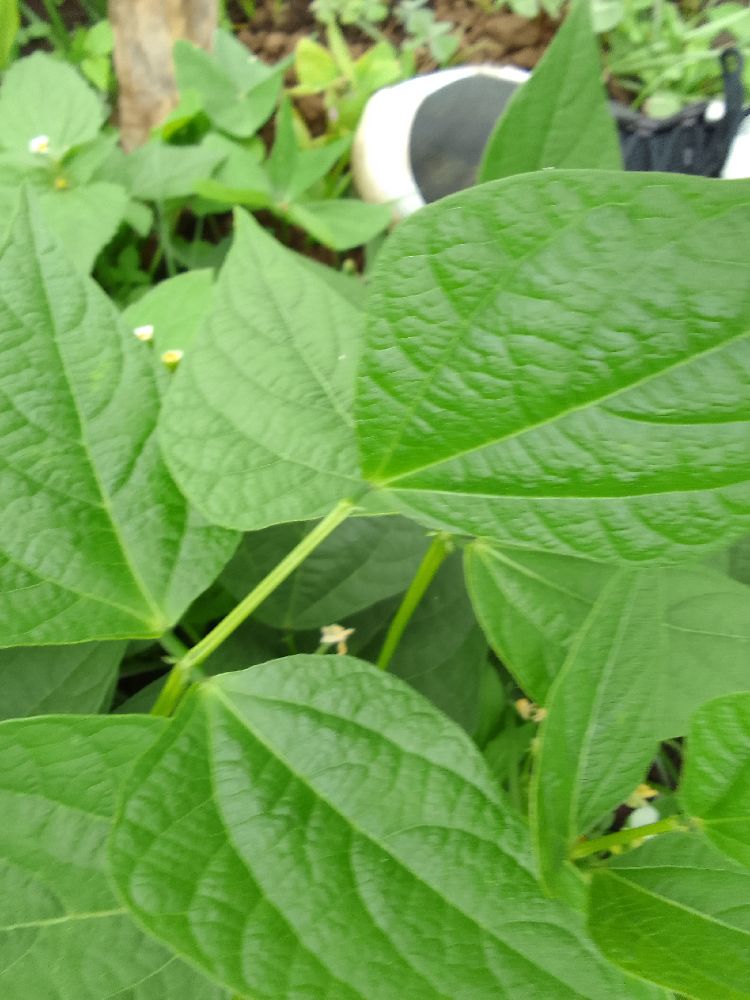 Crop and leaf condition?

common bean, healthy
